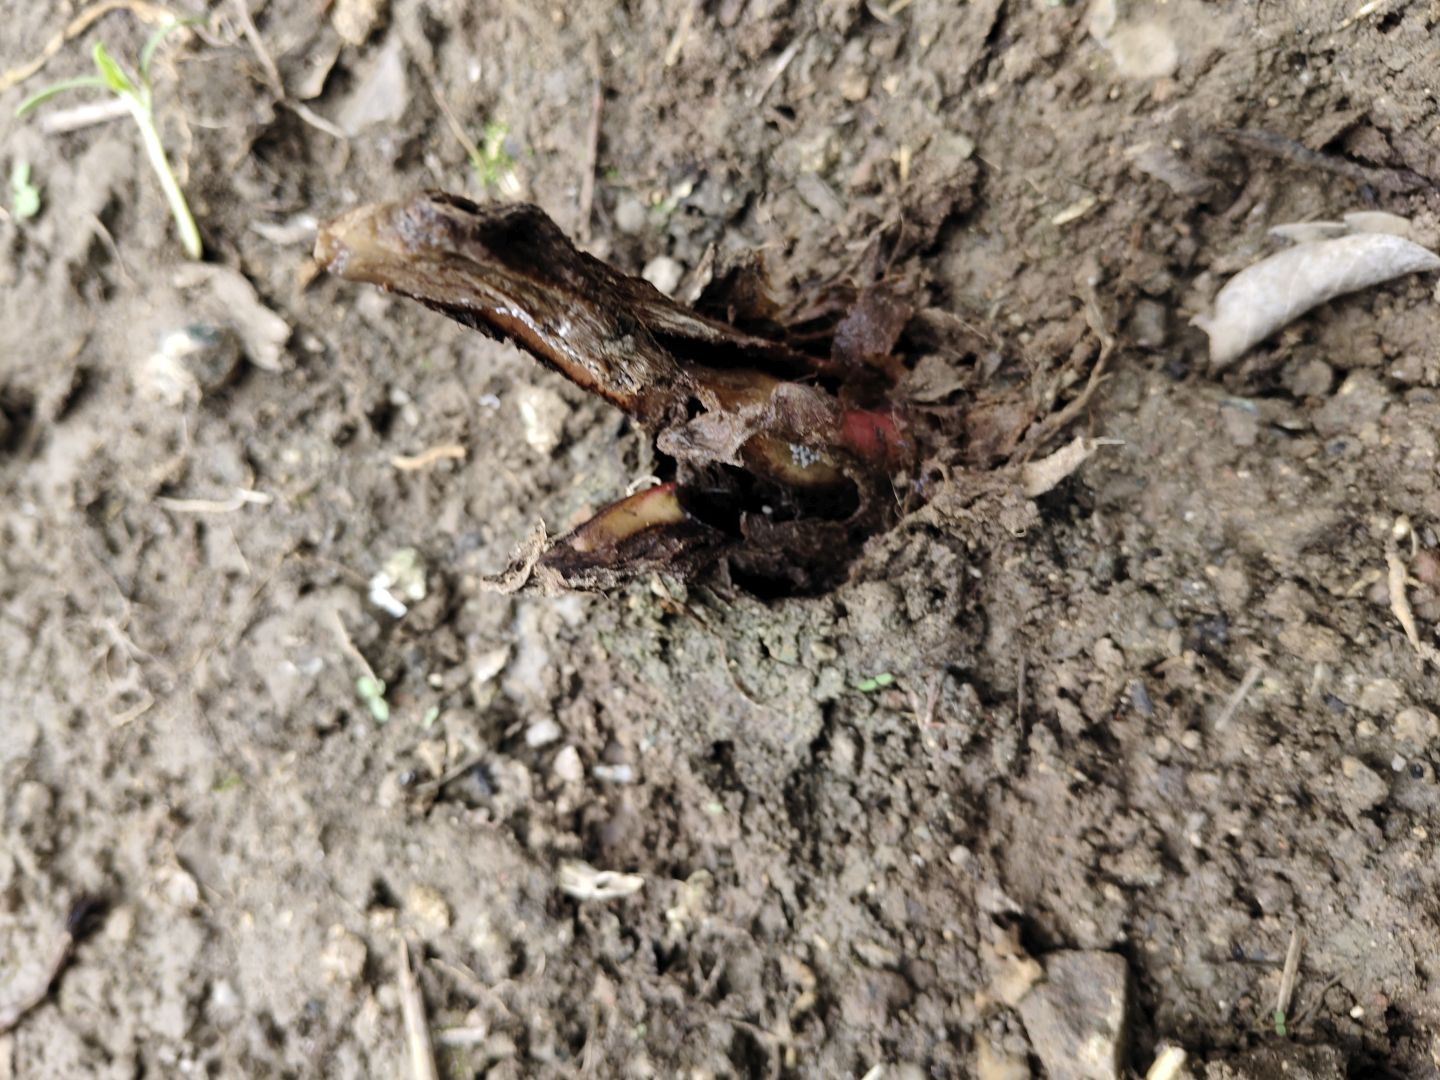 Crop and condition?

taro, root rot
